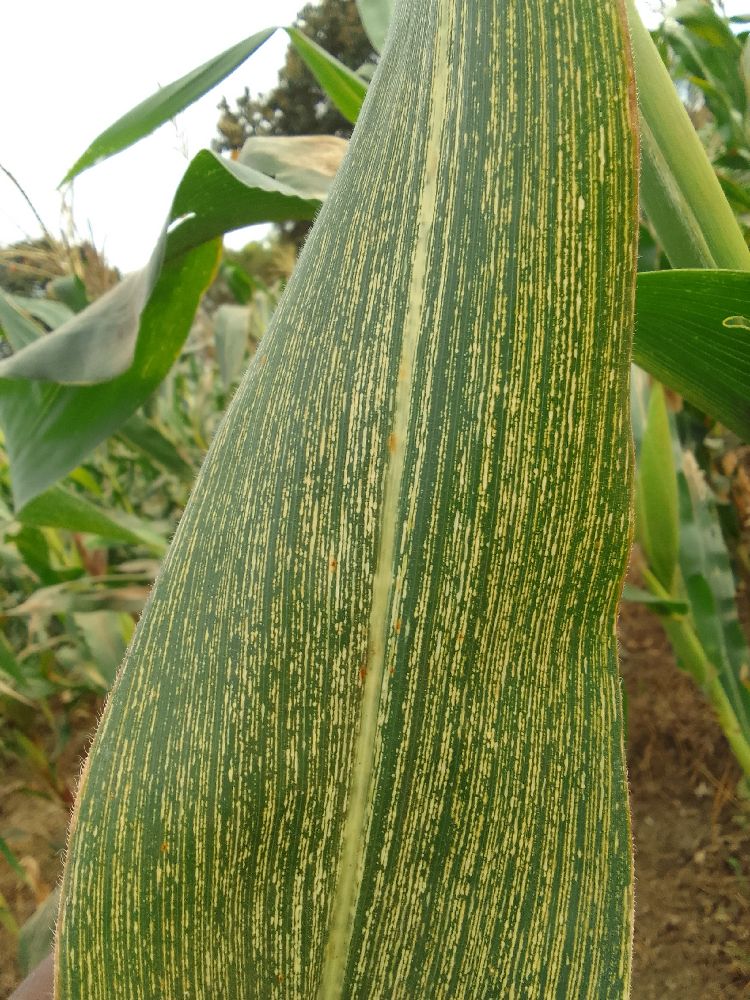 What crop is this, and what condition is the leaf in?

maize, maize streak virus
